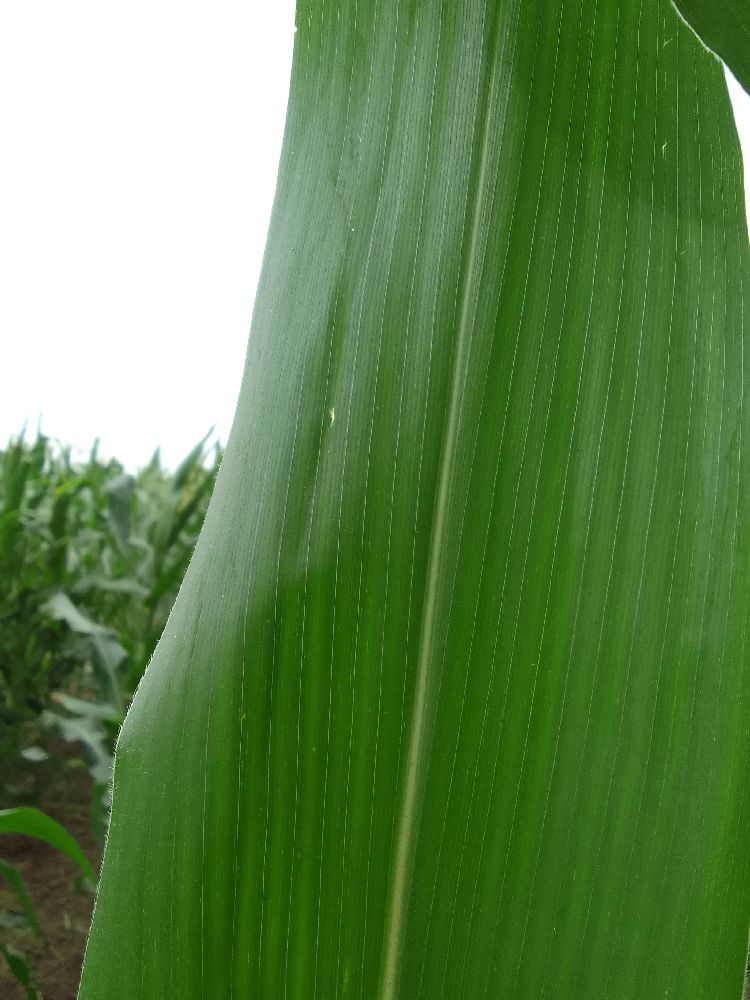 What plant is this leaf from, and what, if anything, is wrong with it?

maize, healthy
